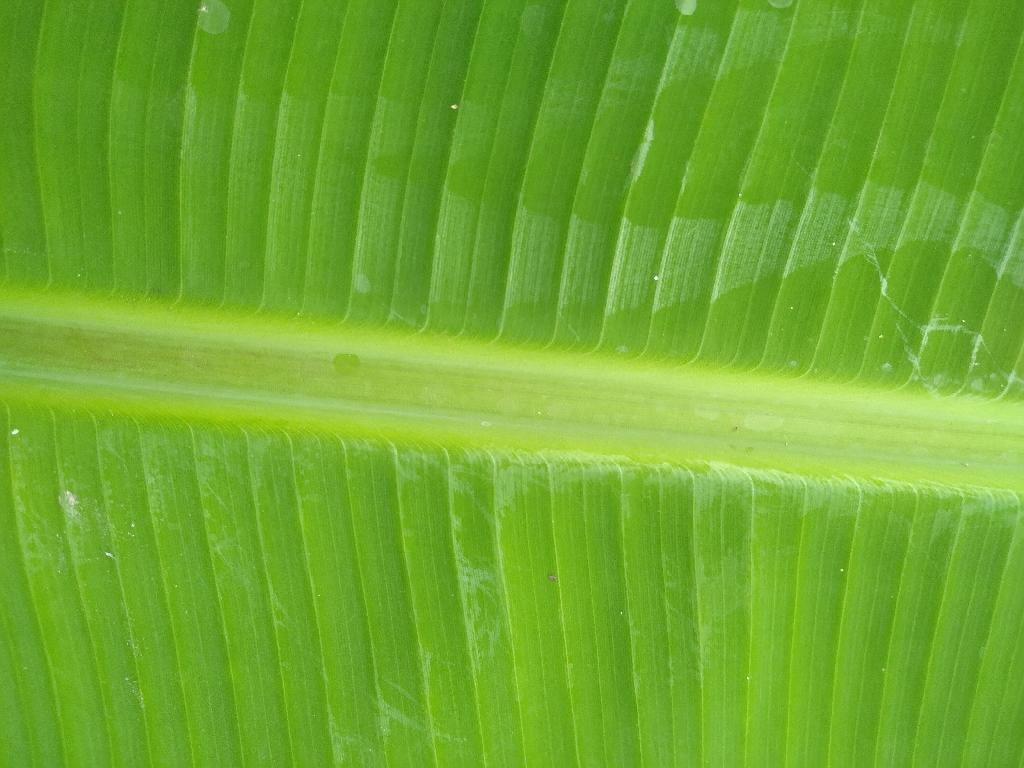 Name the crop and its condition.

banana, healthy
